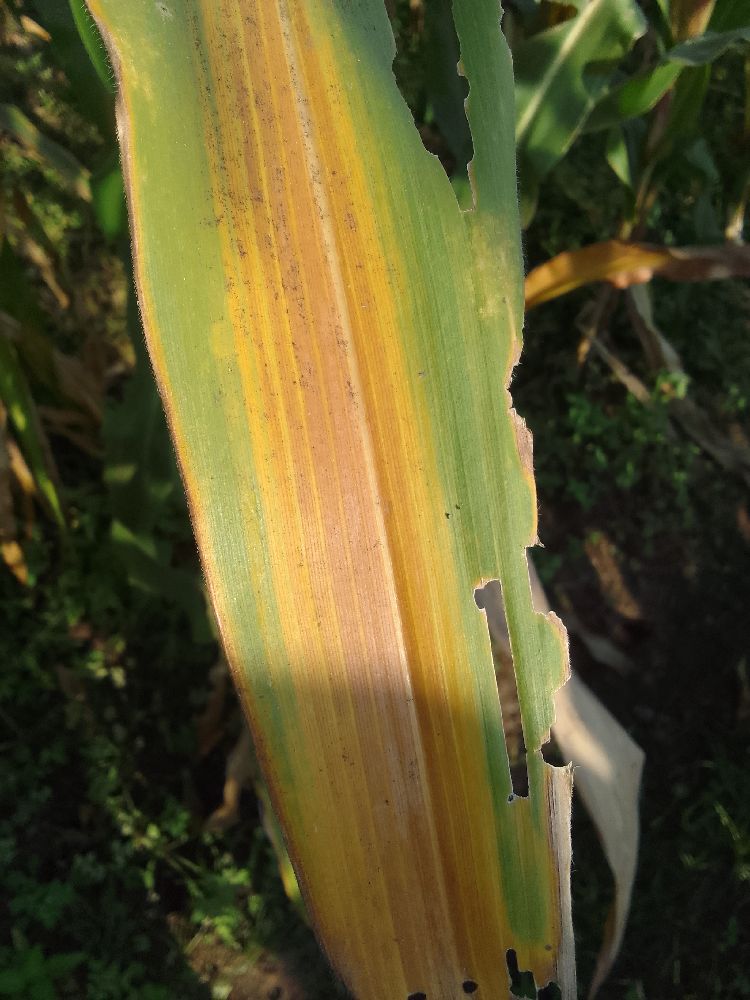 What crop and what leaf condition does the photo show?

maize, maize lethal necrosis
